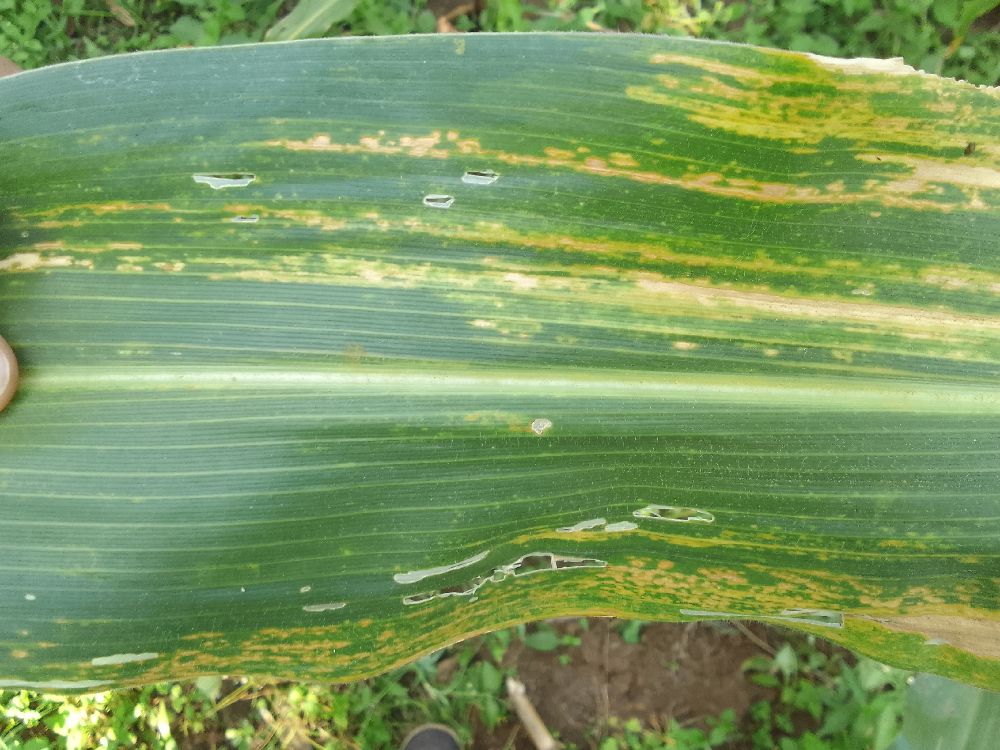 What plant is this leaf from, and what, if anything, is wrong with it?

maize, maize lethal necrosis
